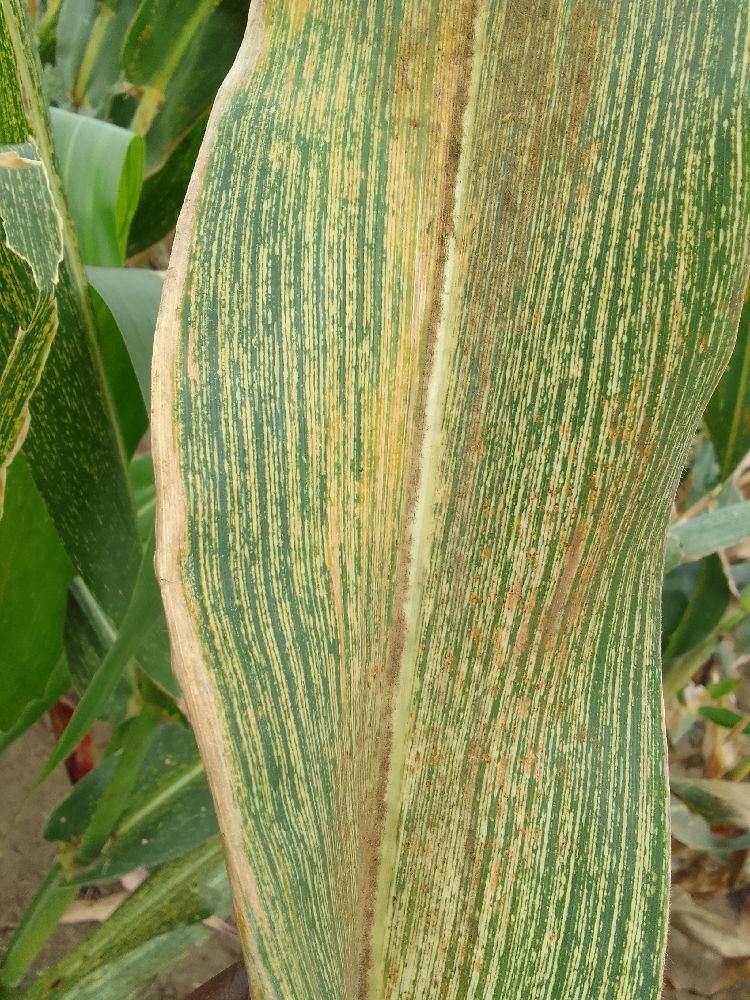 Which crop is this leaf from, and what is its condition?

maize, maize streak virus
